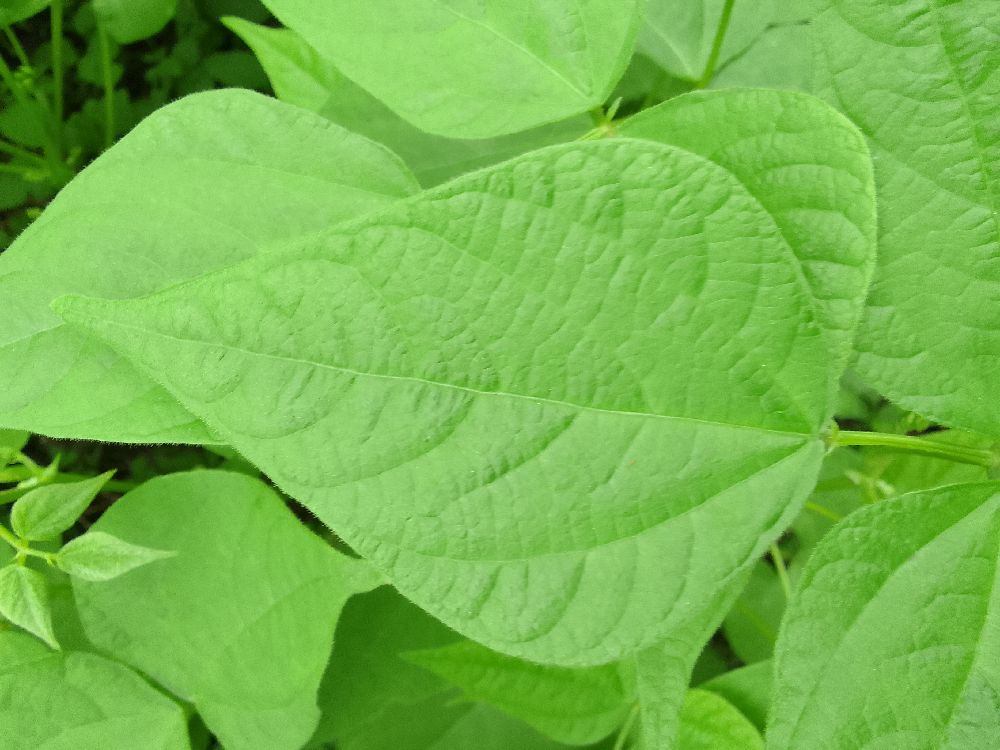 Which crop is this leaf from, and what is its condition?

common bean, healthy
